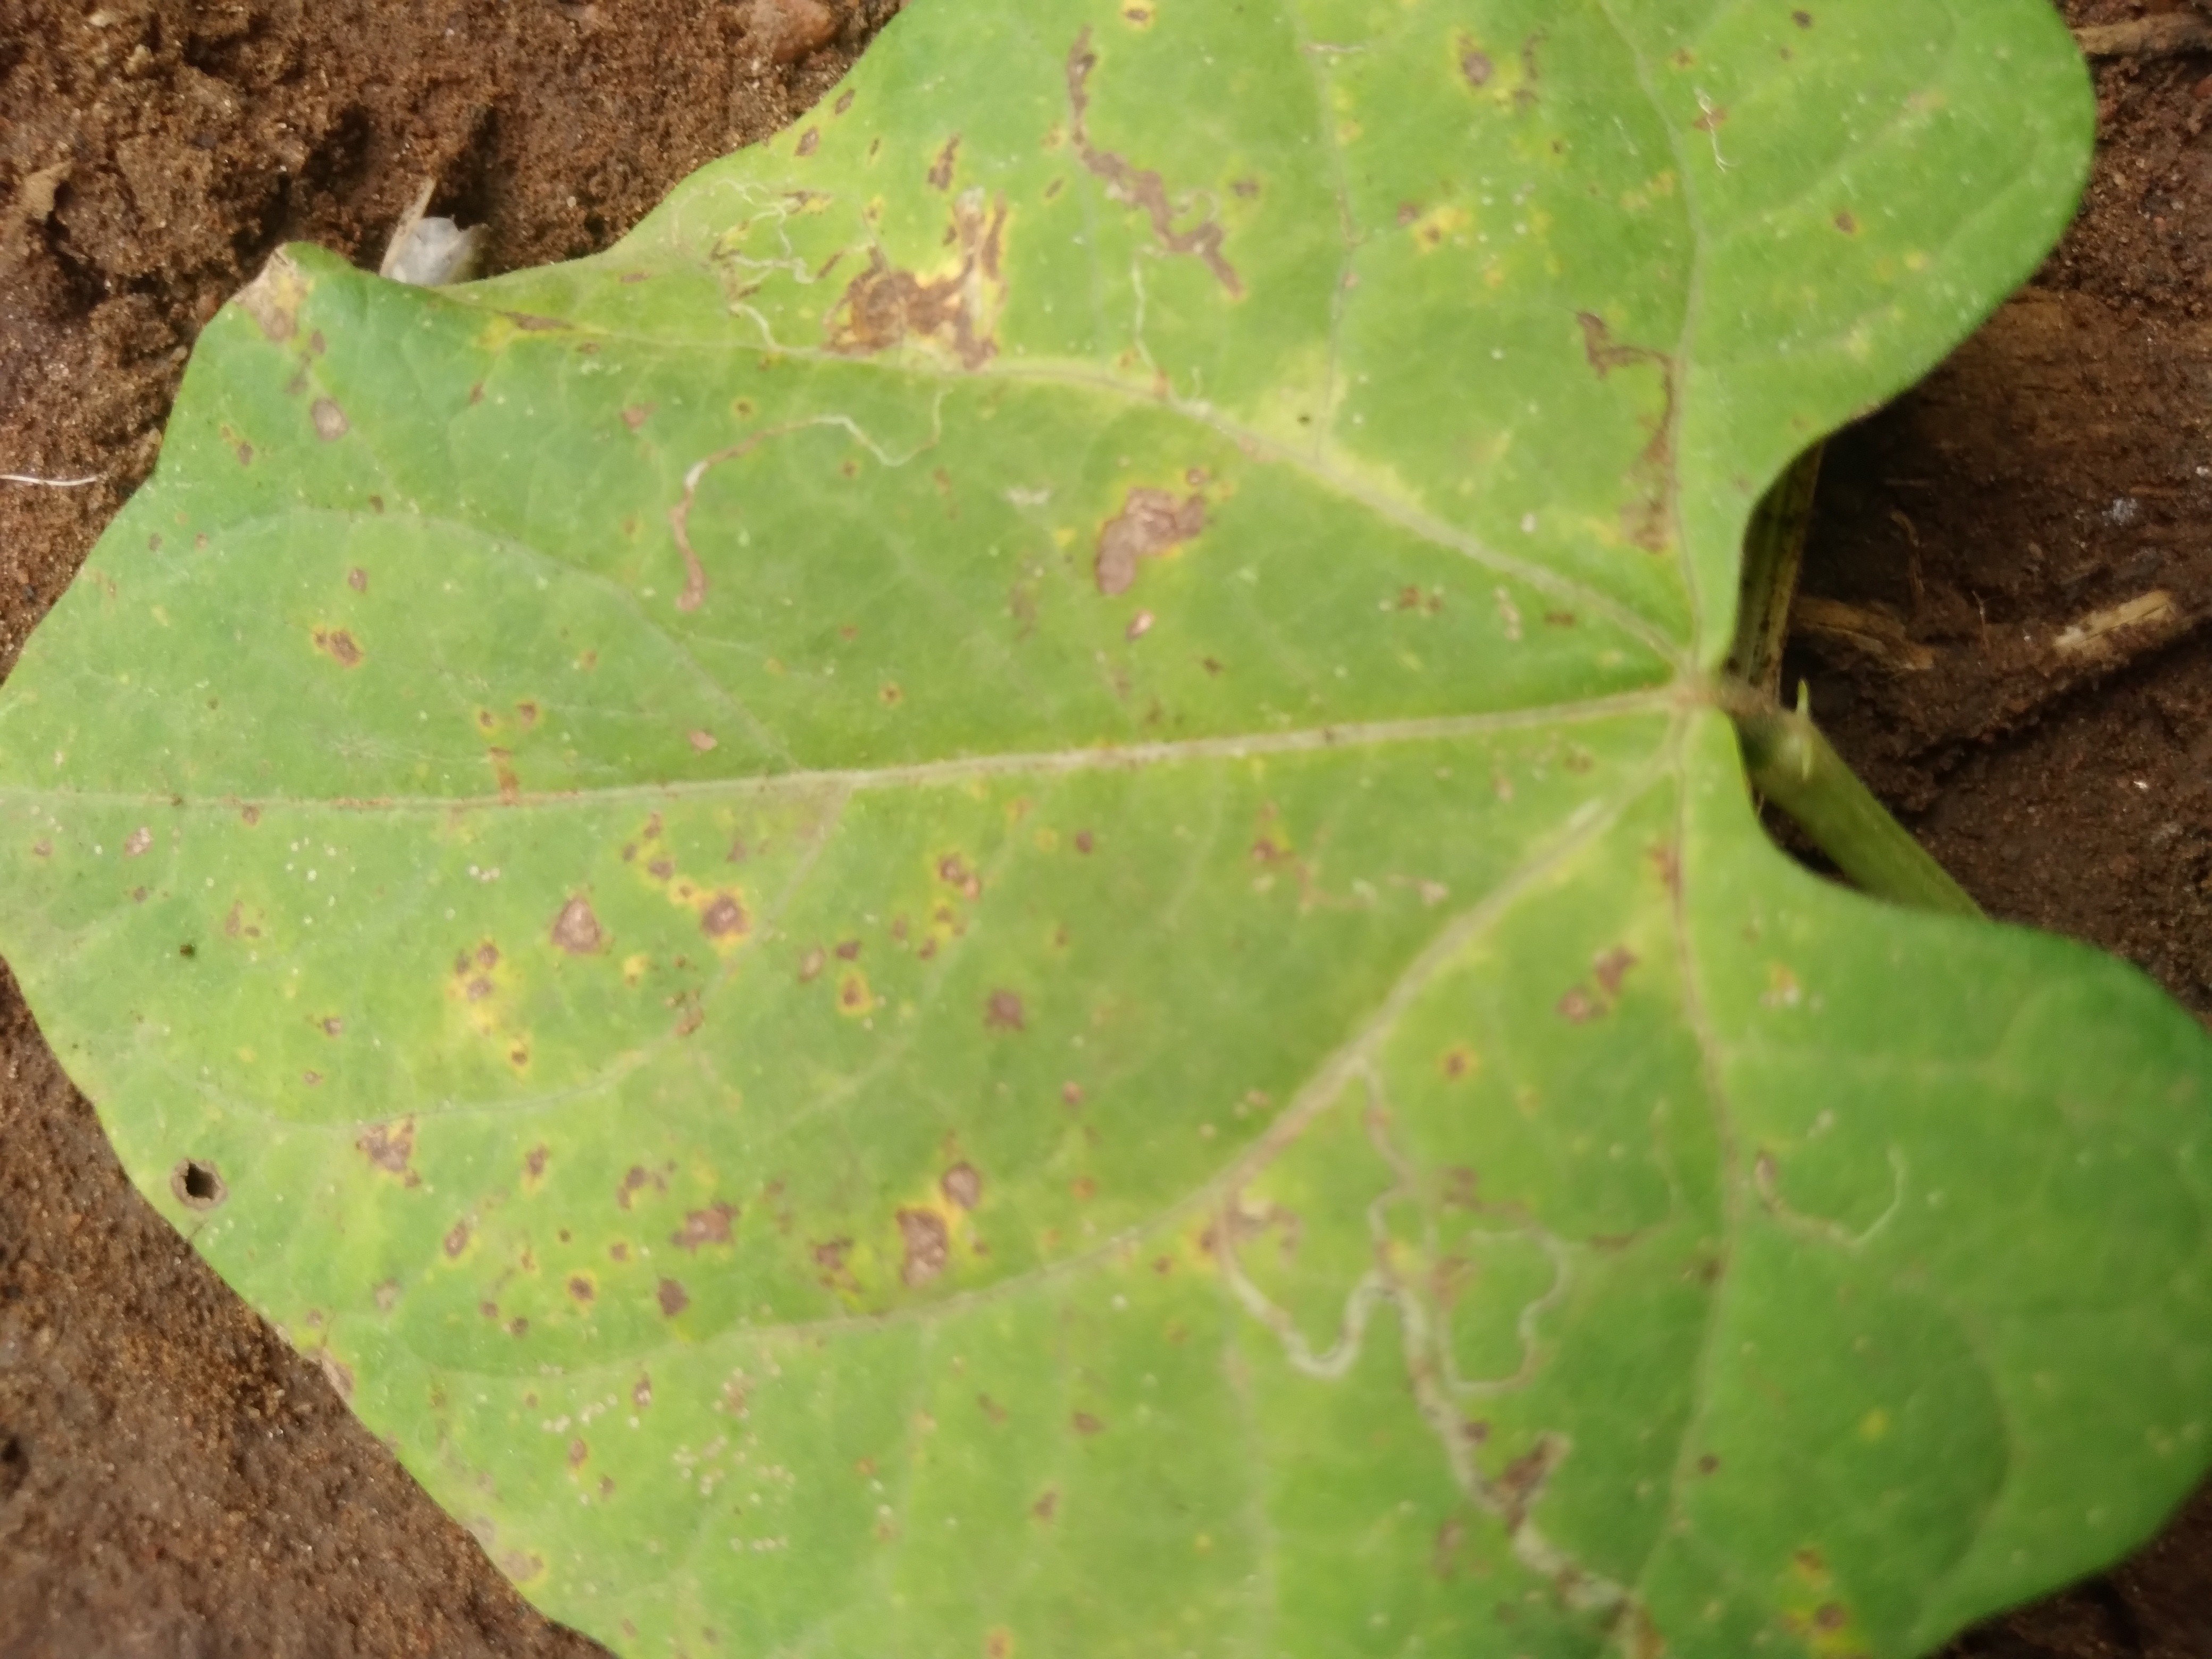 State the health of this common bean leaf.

rust
